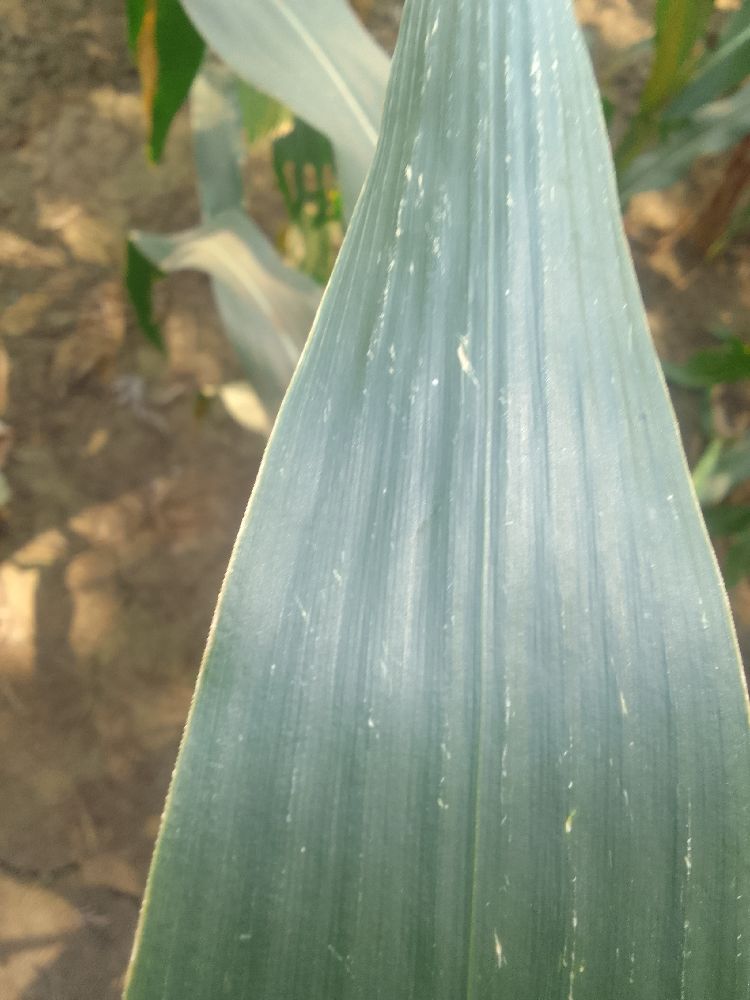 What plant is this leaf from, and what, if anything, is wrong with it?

maize, healthy
